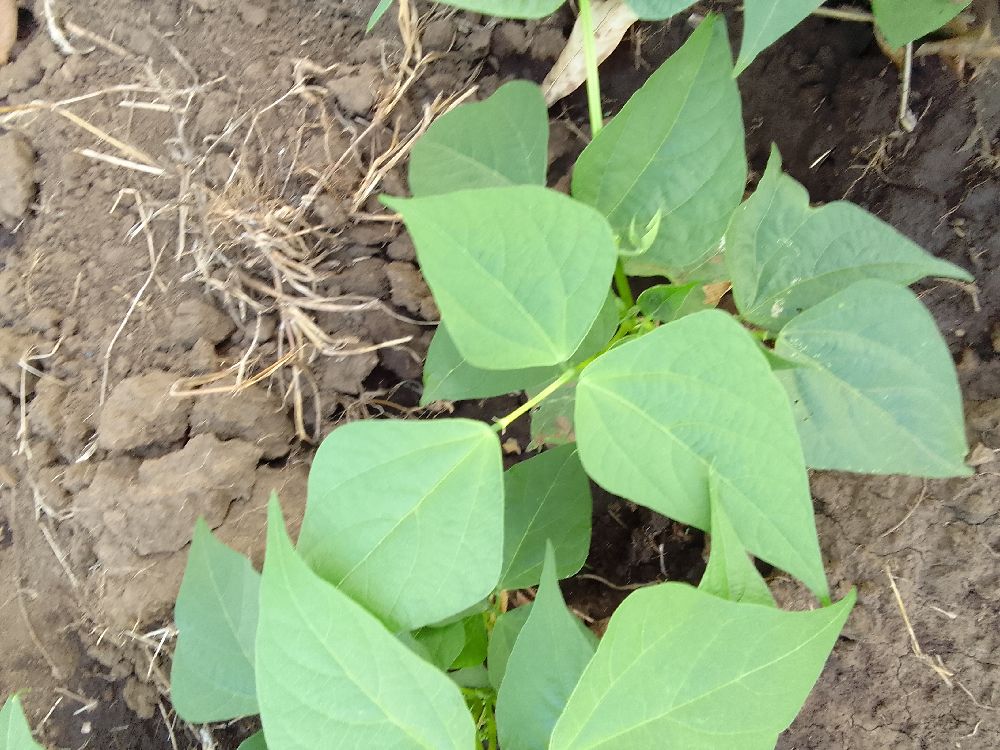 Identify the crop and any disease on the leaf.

common bean, healthy
